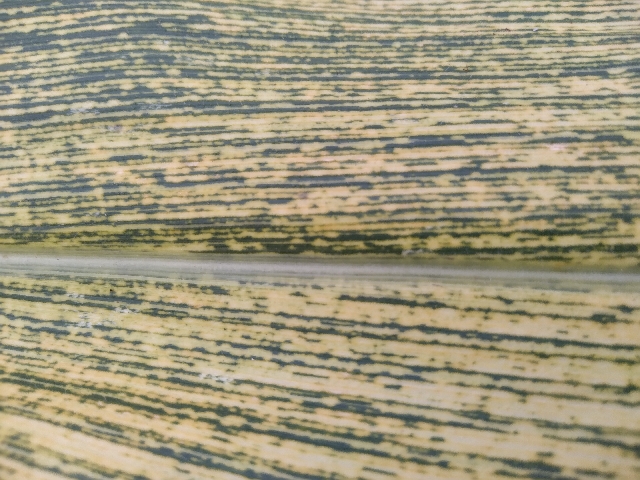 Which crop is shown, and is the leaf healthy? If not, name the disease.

maize, maize streak virus
